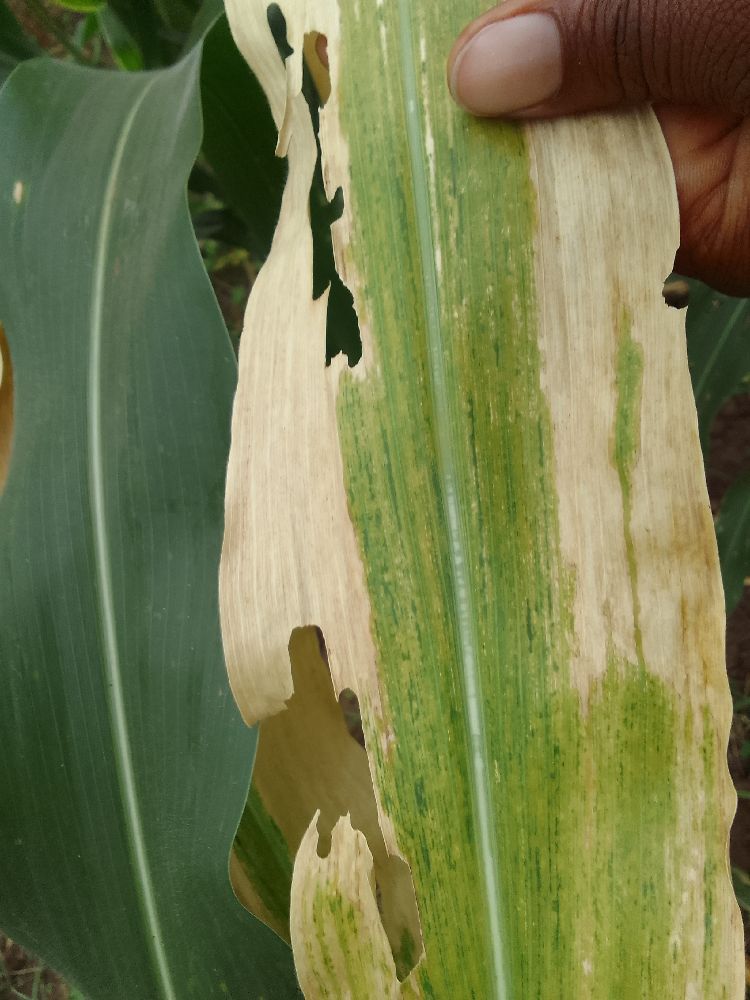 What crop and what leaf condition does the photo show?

maize, maize lethal necrosis
